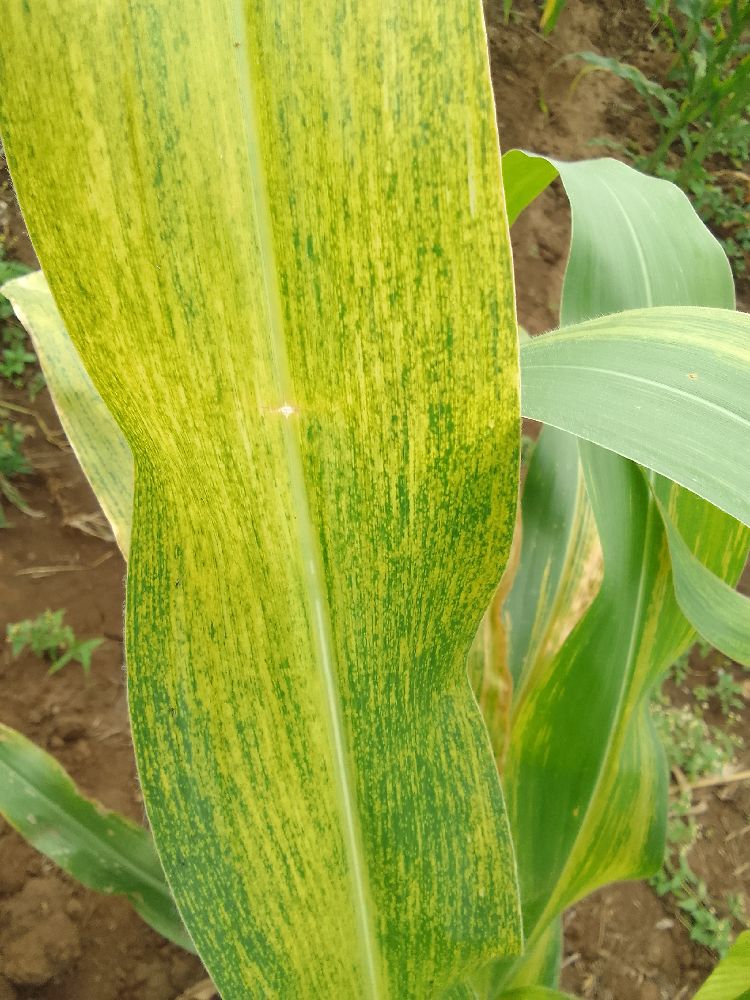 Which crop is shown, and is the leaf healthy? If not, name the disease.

maize, maize lethal necrosis
